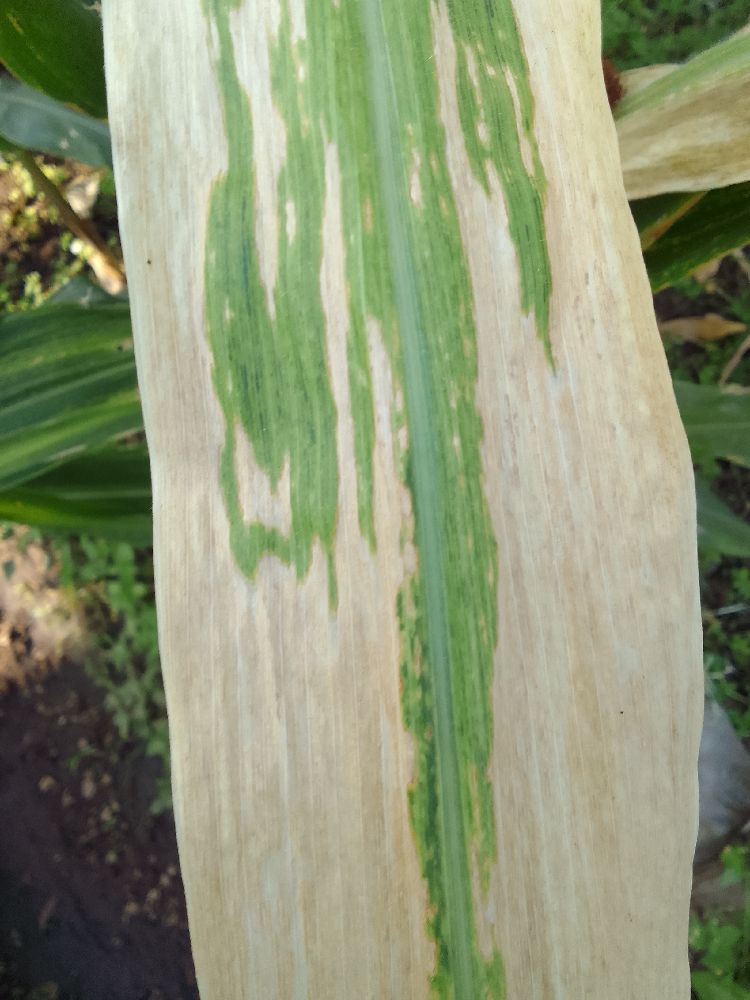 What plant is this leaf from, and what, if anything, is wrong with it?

maize, maize lethal necrosis
